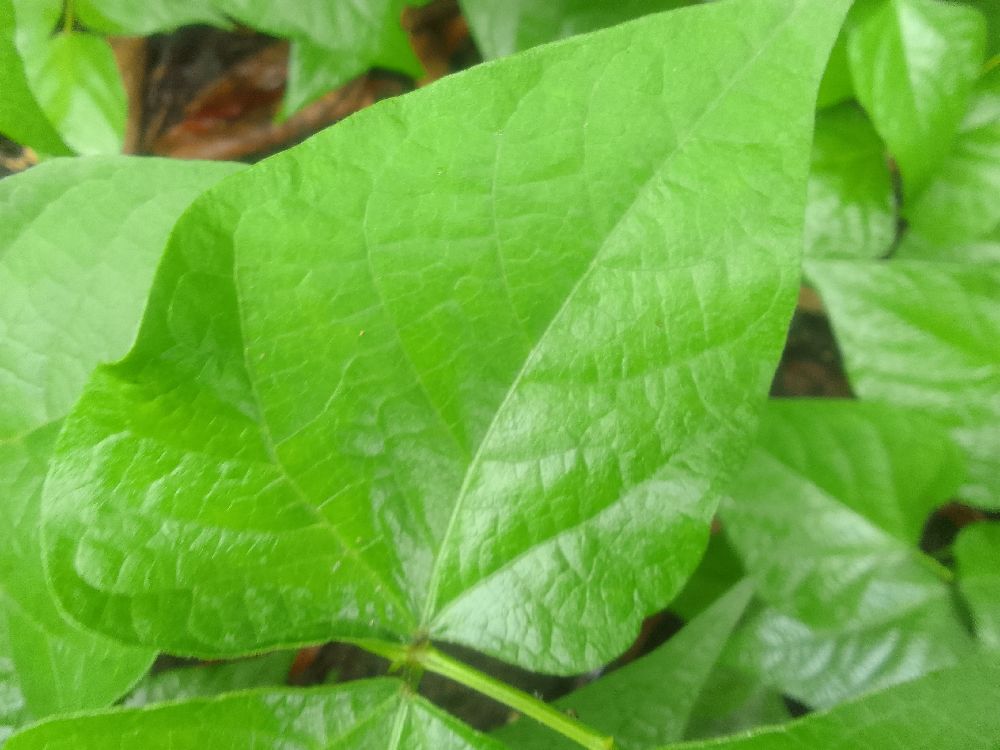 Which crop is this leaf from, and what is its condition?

common bean, healthy
